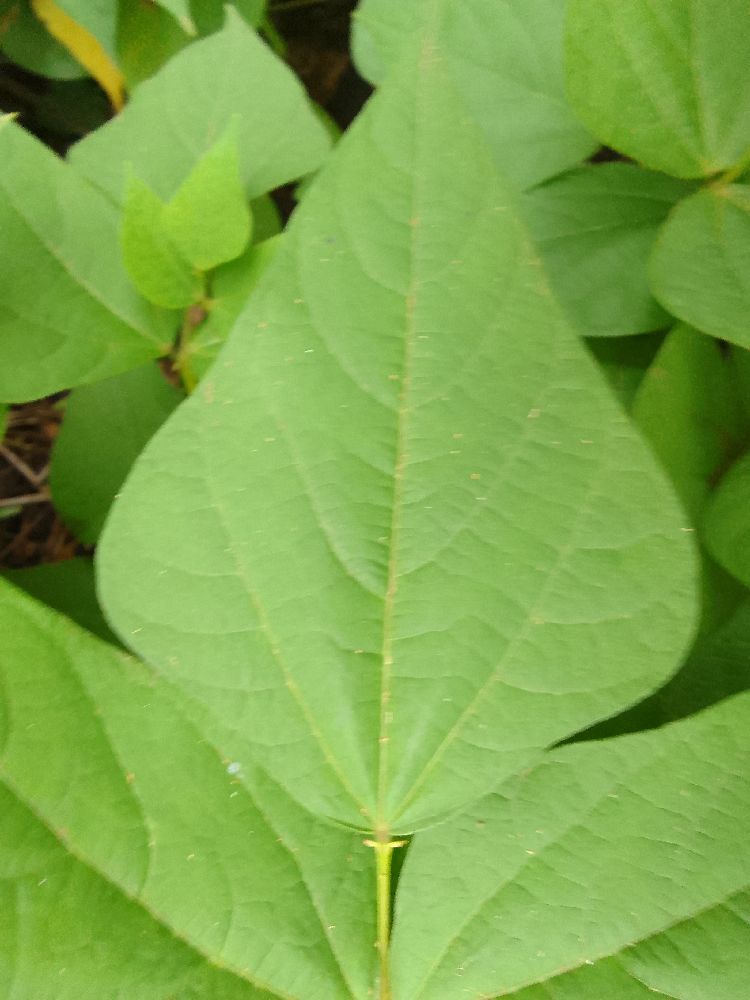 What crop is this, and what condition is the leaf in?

common bean, healthy
